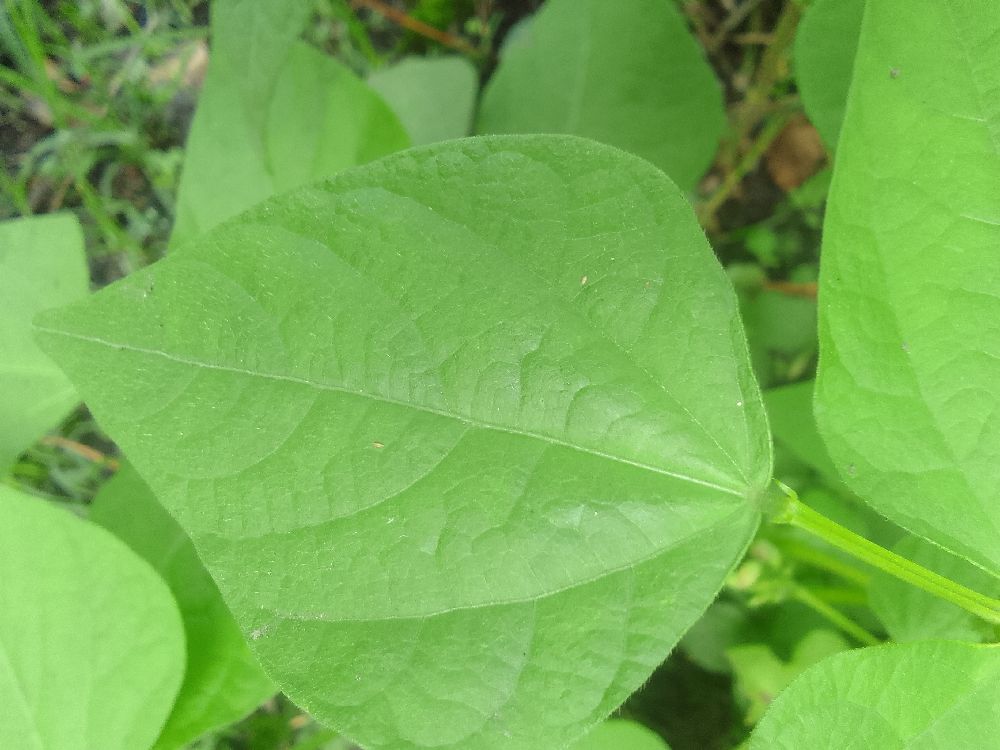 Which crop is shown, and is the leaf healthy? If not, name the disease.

common bean, healthy
